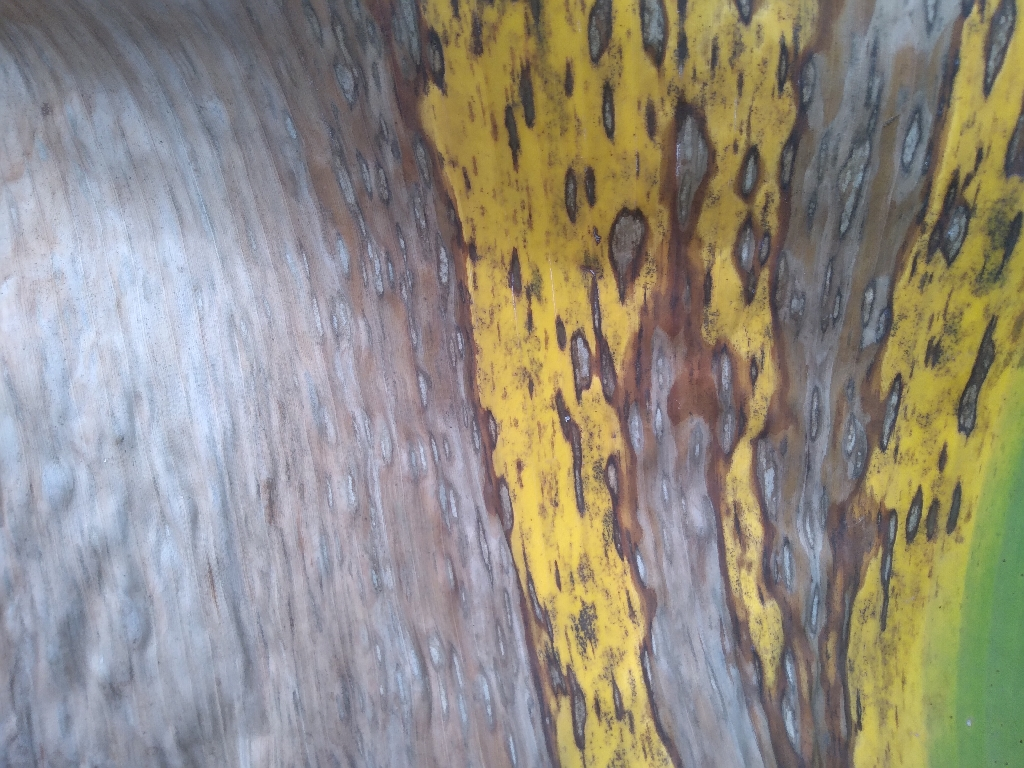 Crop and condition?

banana, black sigatoka
